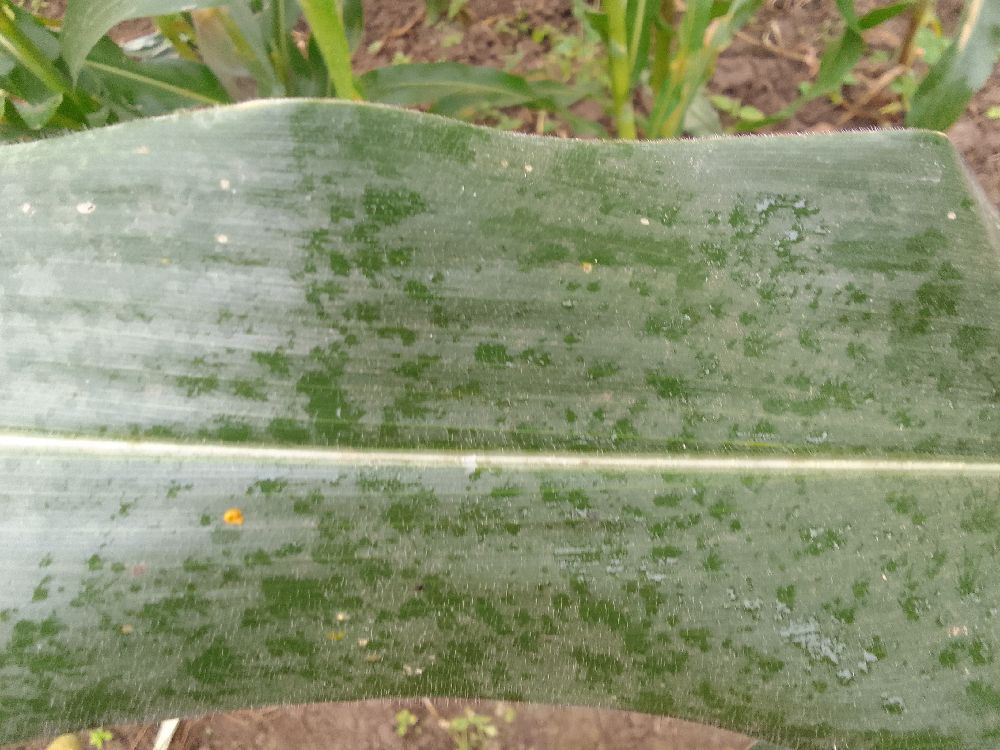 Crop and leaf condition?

maize, healthy
